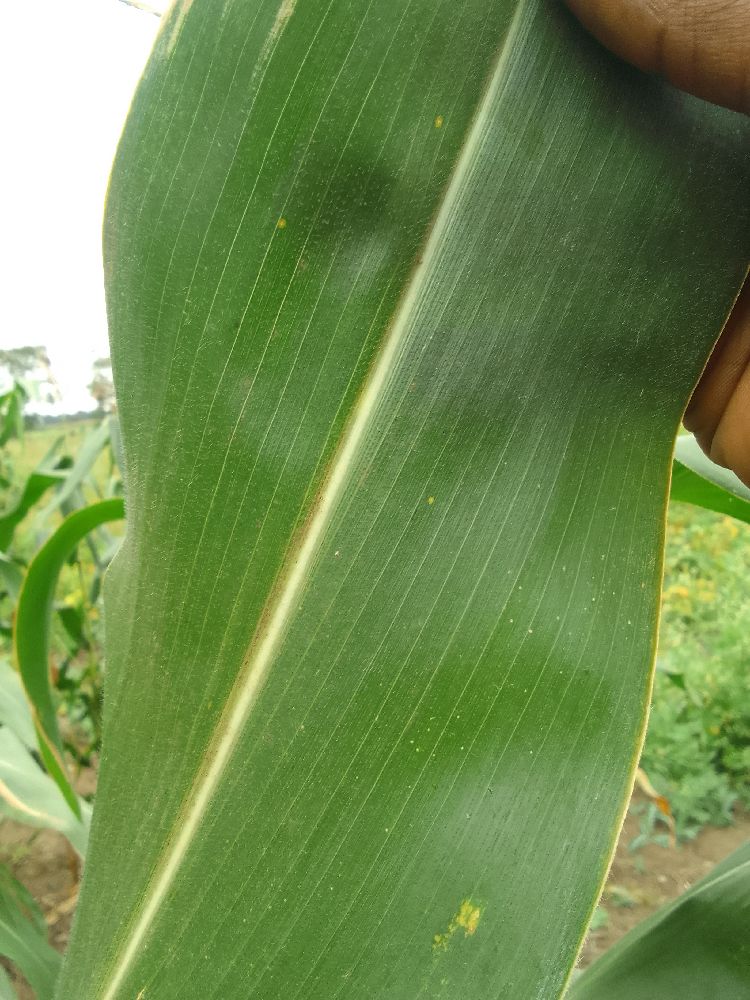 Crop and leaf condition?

maize, healthy
